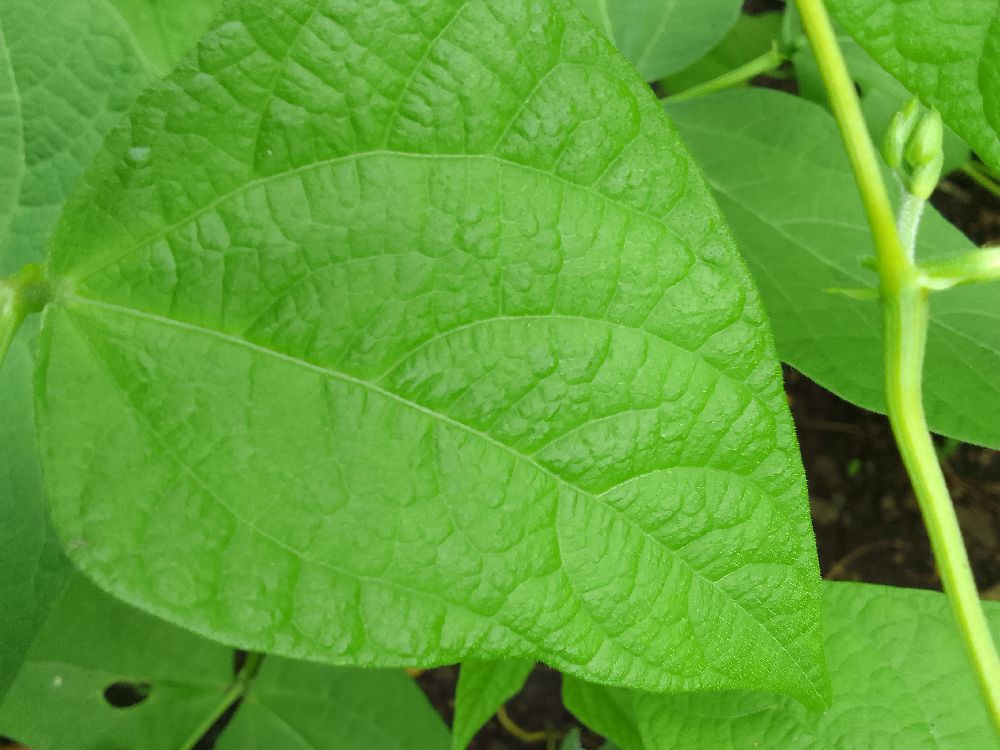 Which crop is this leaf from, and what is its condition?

common bean, healthy
